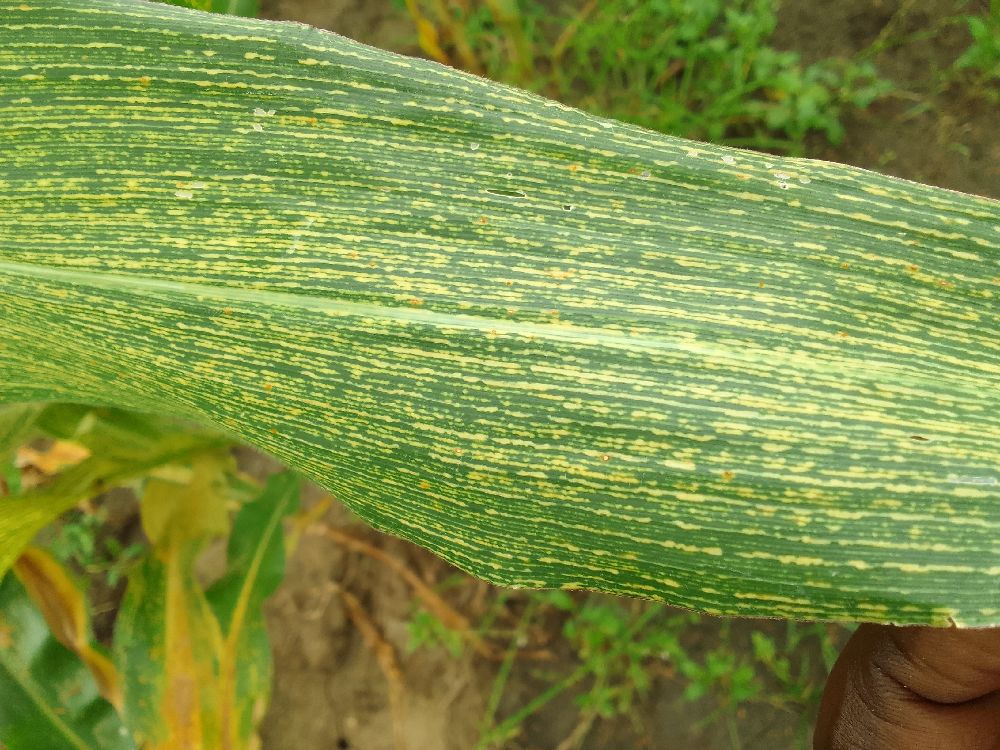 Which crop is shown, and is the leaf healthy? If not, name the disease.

maize, maize streak virus
